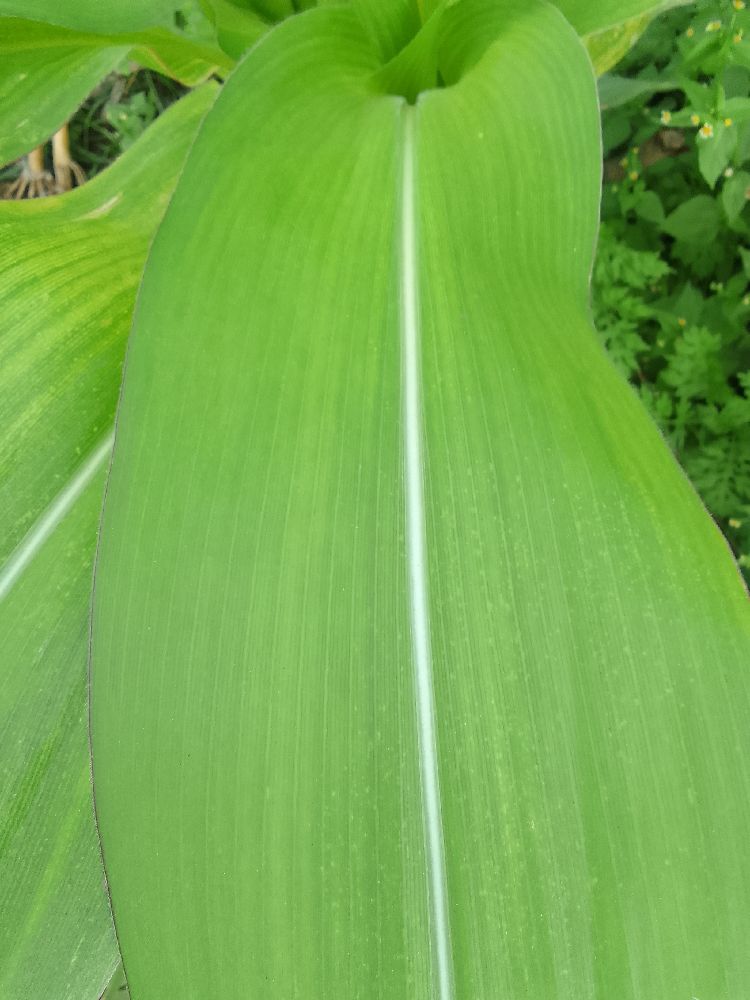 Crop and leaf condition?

maize, maize lethal necrosis
